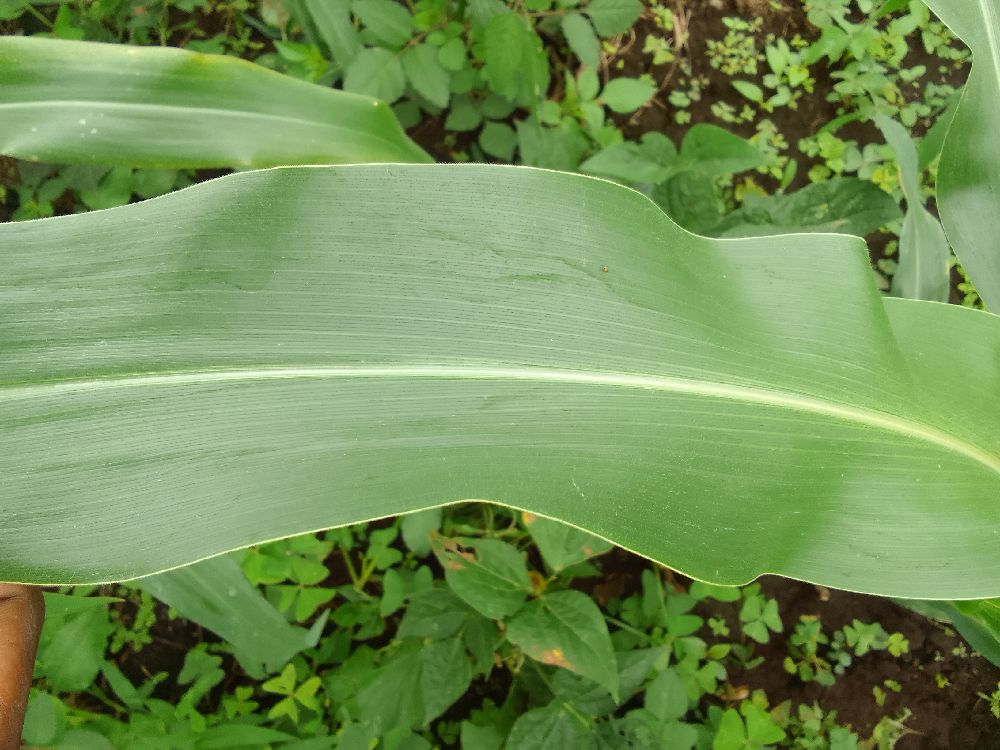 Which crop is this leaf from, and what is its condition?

maize, healthy
